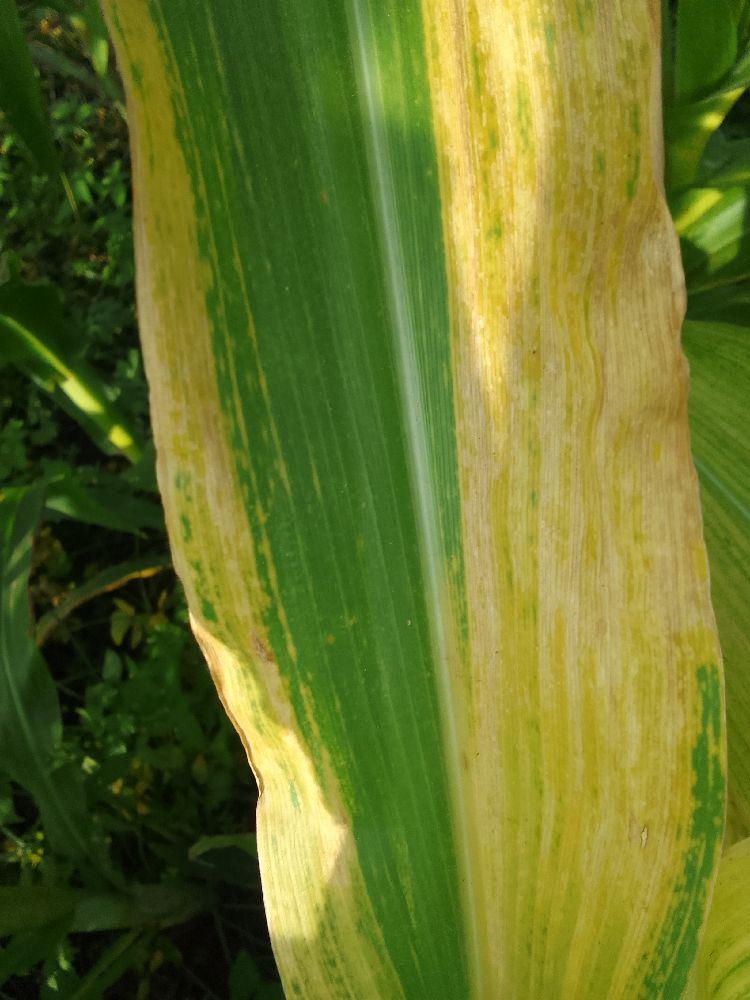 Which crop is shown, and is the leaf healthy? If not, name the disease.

maize, maize lethal necrosis
